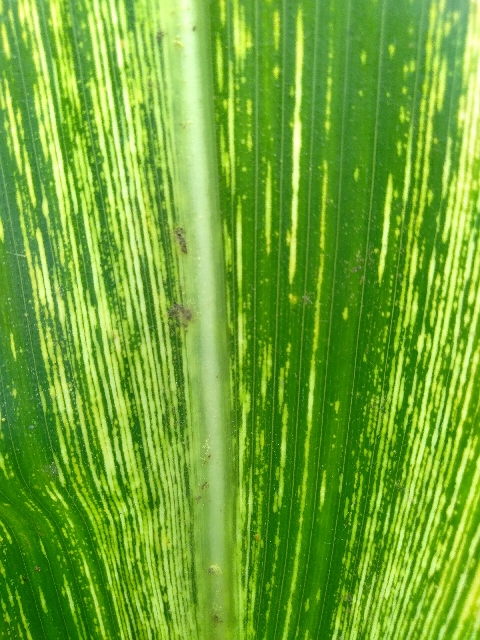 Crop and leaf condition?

maize, maize streak virus
